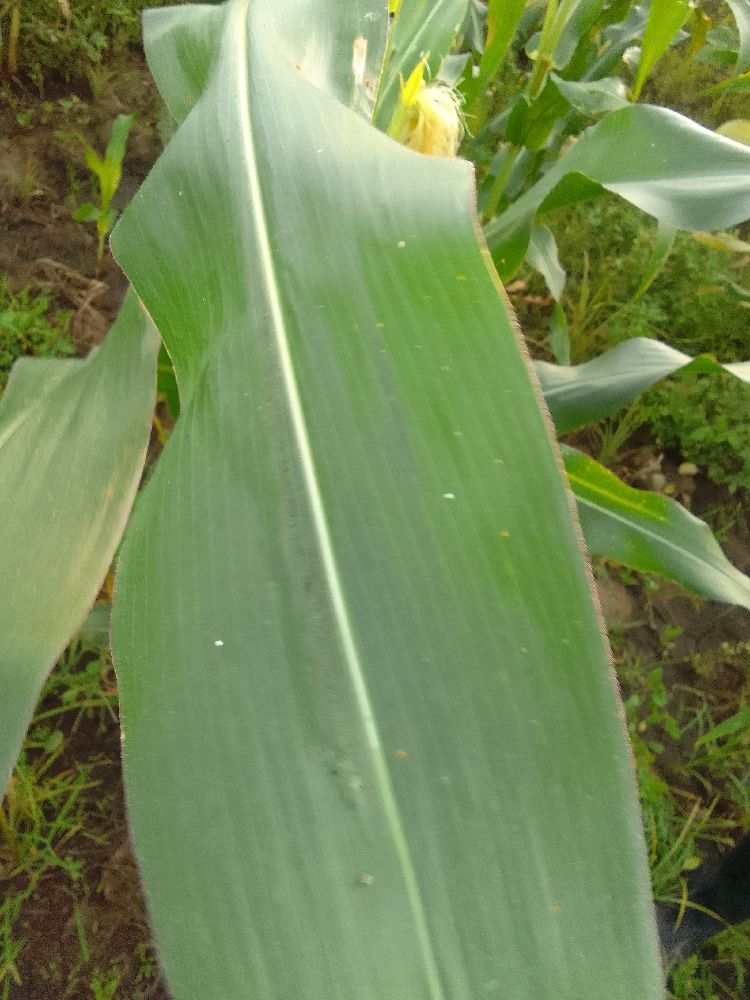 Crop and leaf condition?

maize, healthy
